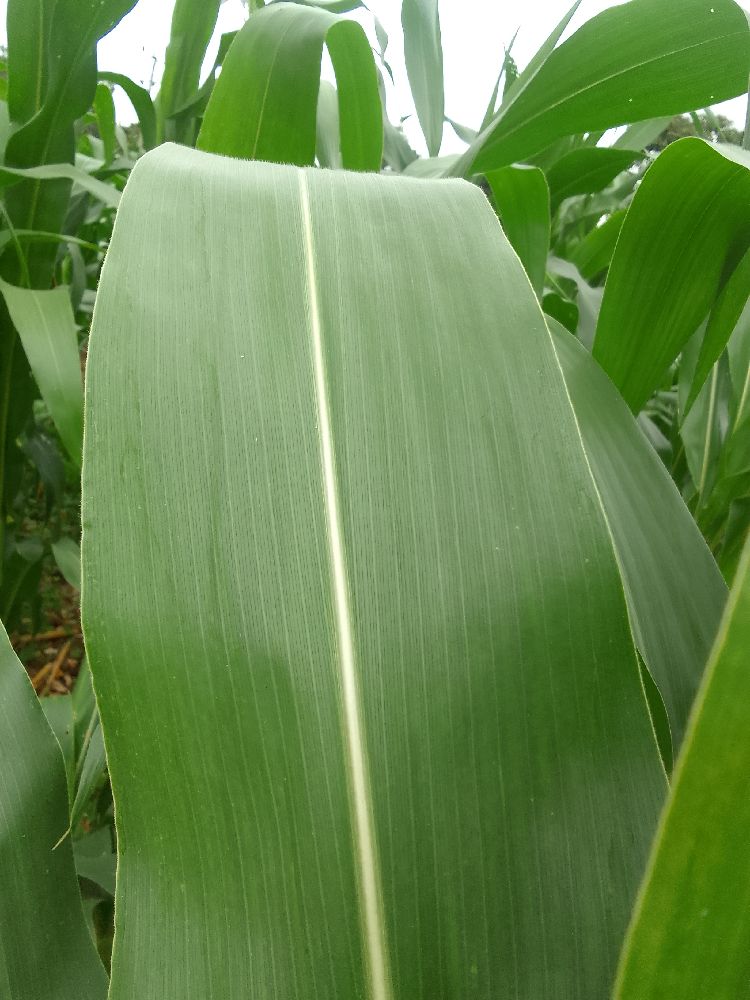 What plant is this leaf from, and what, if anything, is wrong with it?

maize, healthy
